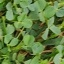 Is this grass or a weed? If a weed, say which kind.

unstructured weed
